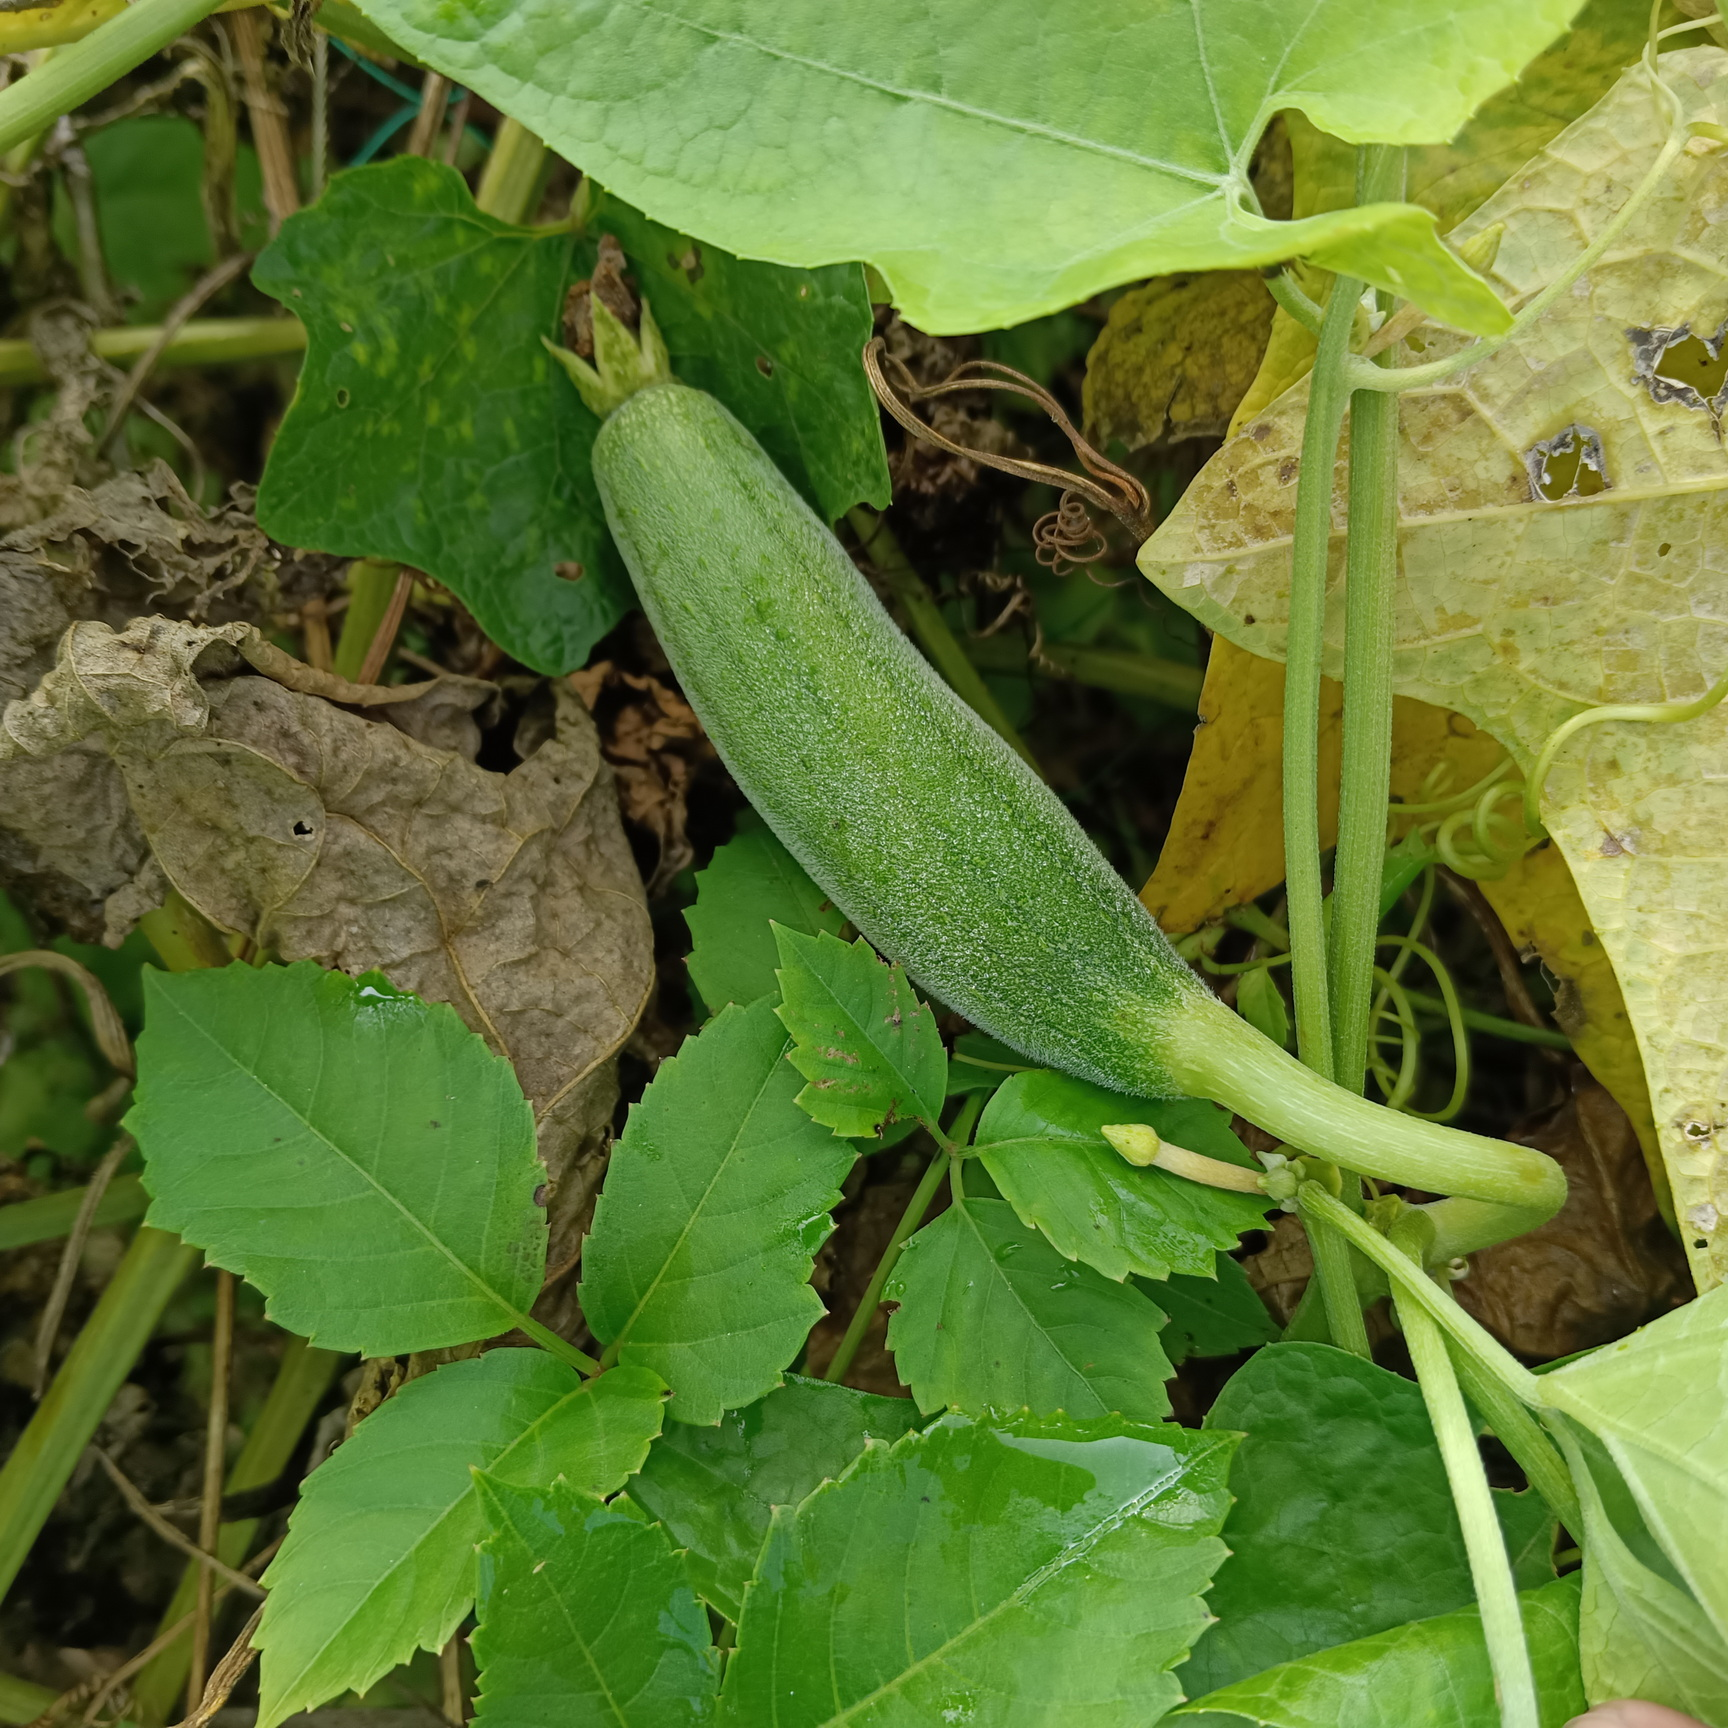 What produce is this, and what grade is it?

luffa, fresh
